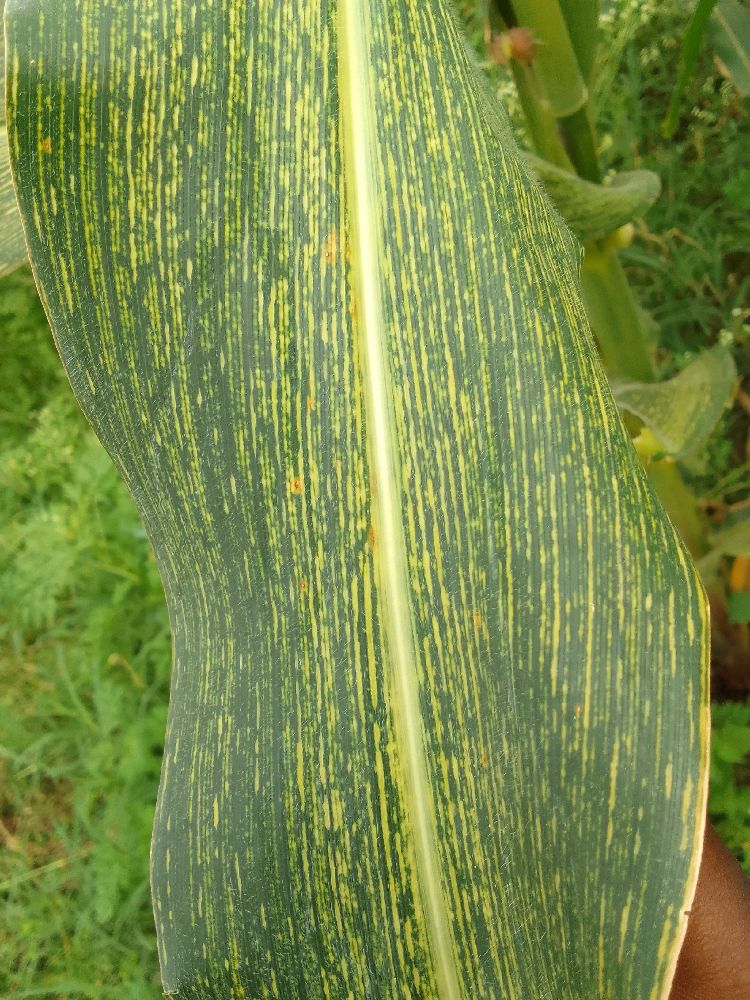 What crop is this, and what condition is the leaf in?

maize, maize streak virus
